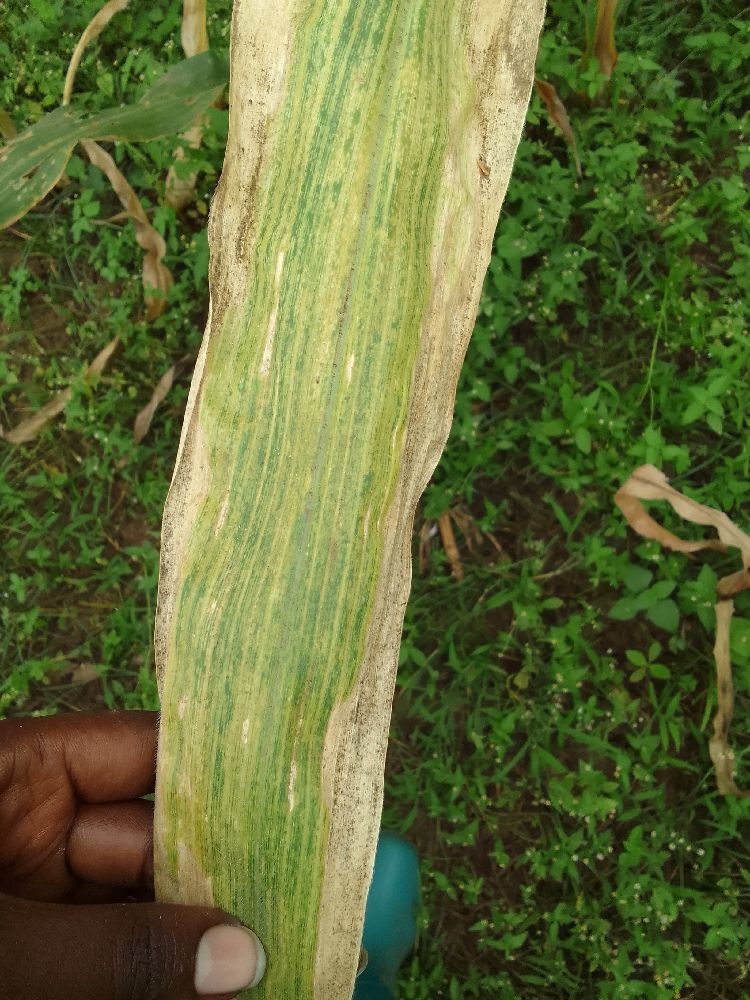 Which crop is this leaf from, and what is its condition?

maize, maize lethal necrosis
